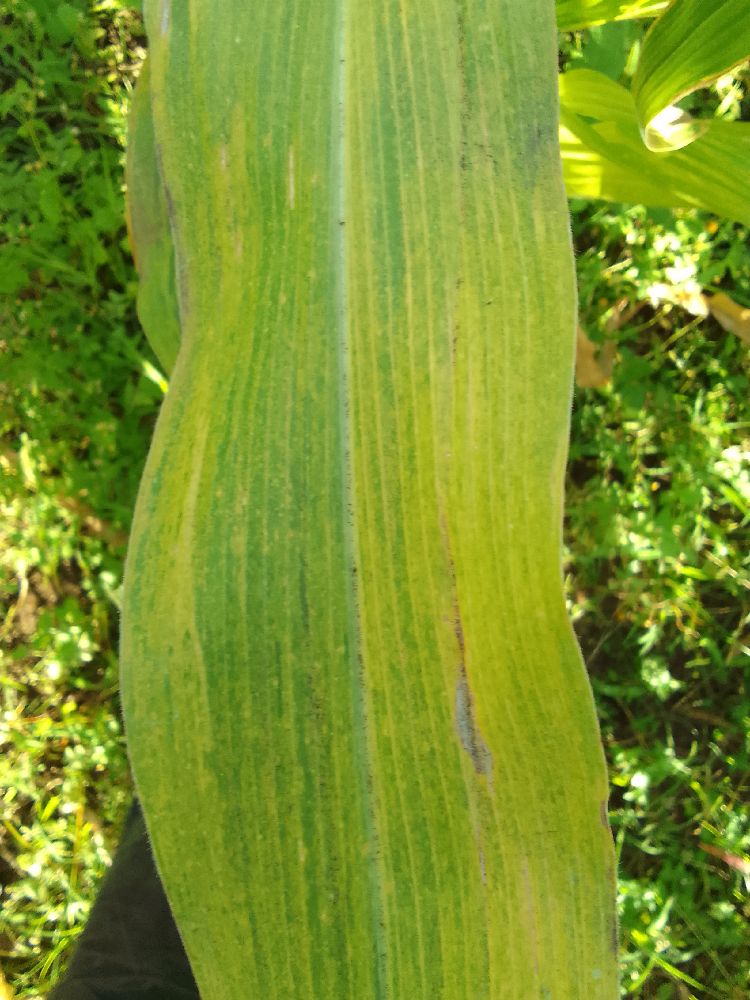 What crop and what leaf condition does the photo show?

maize, maize lethal necrosis
